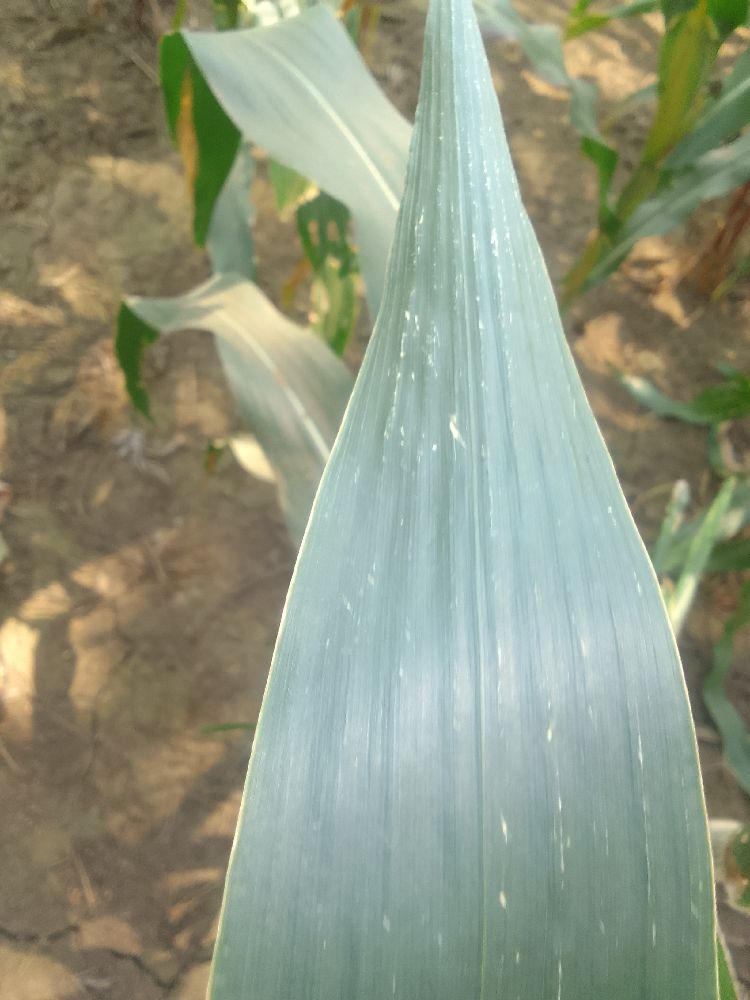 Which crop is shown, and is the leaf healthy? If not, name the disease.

maize, healthy
